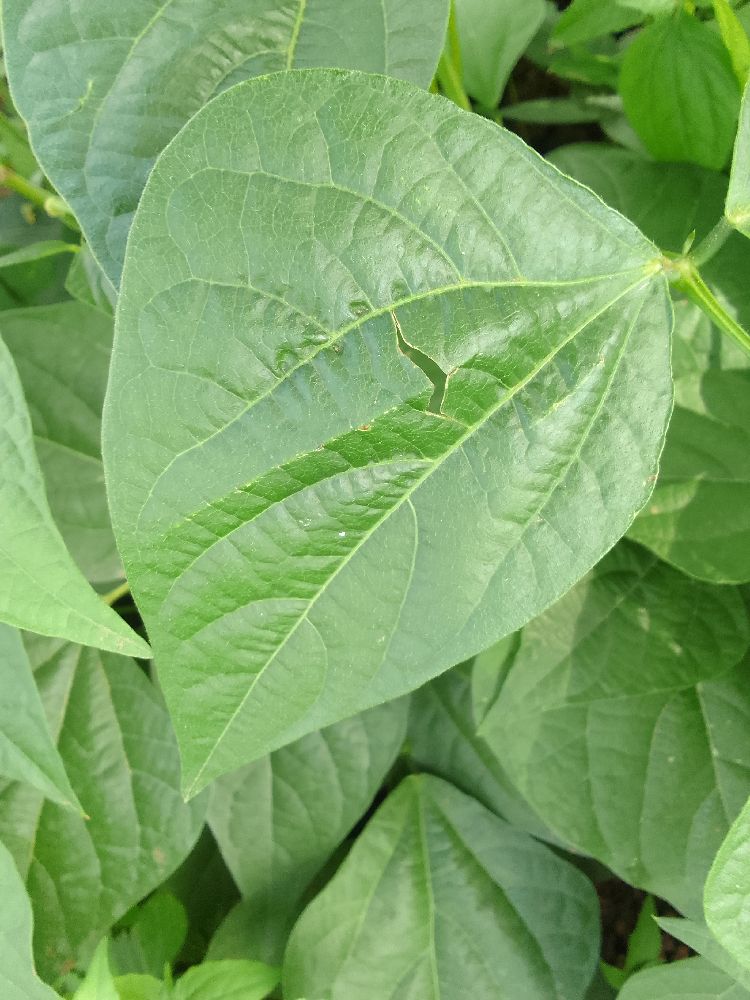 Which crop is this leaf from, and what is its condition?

common bean, healthy
